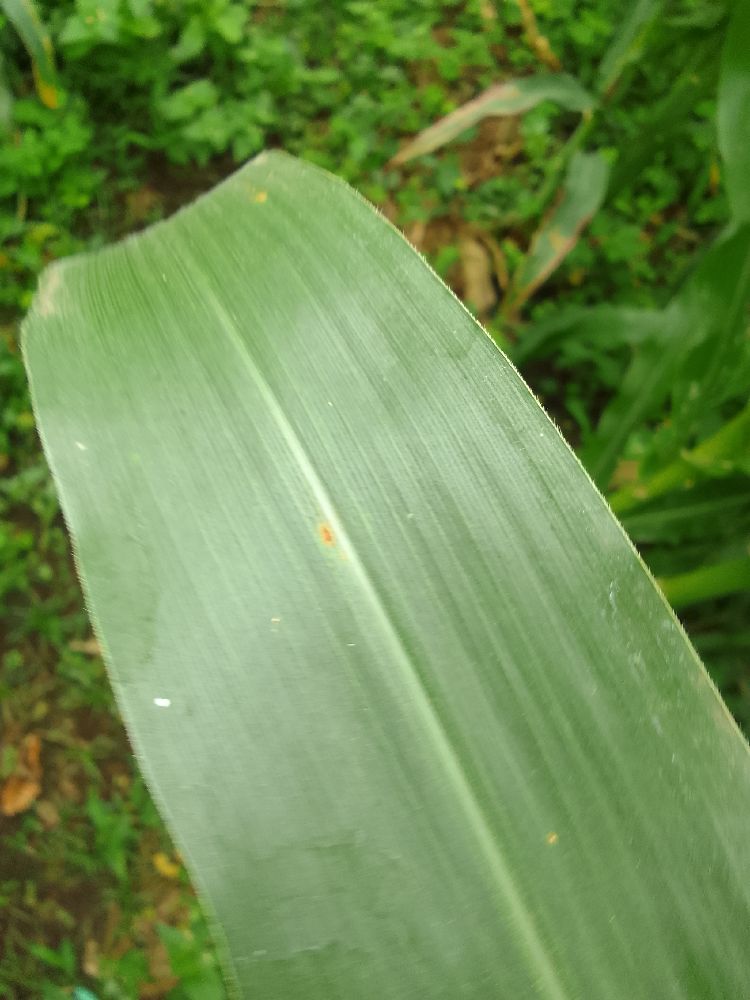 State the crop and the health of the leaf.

maize, healthy
